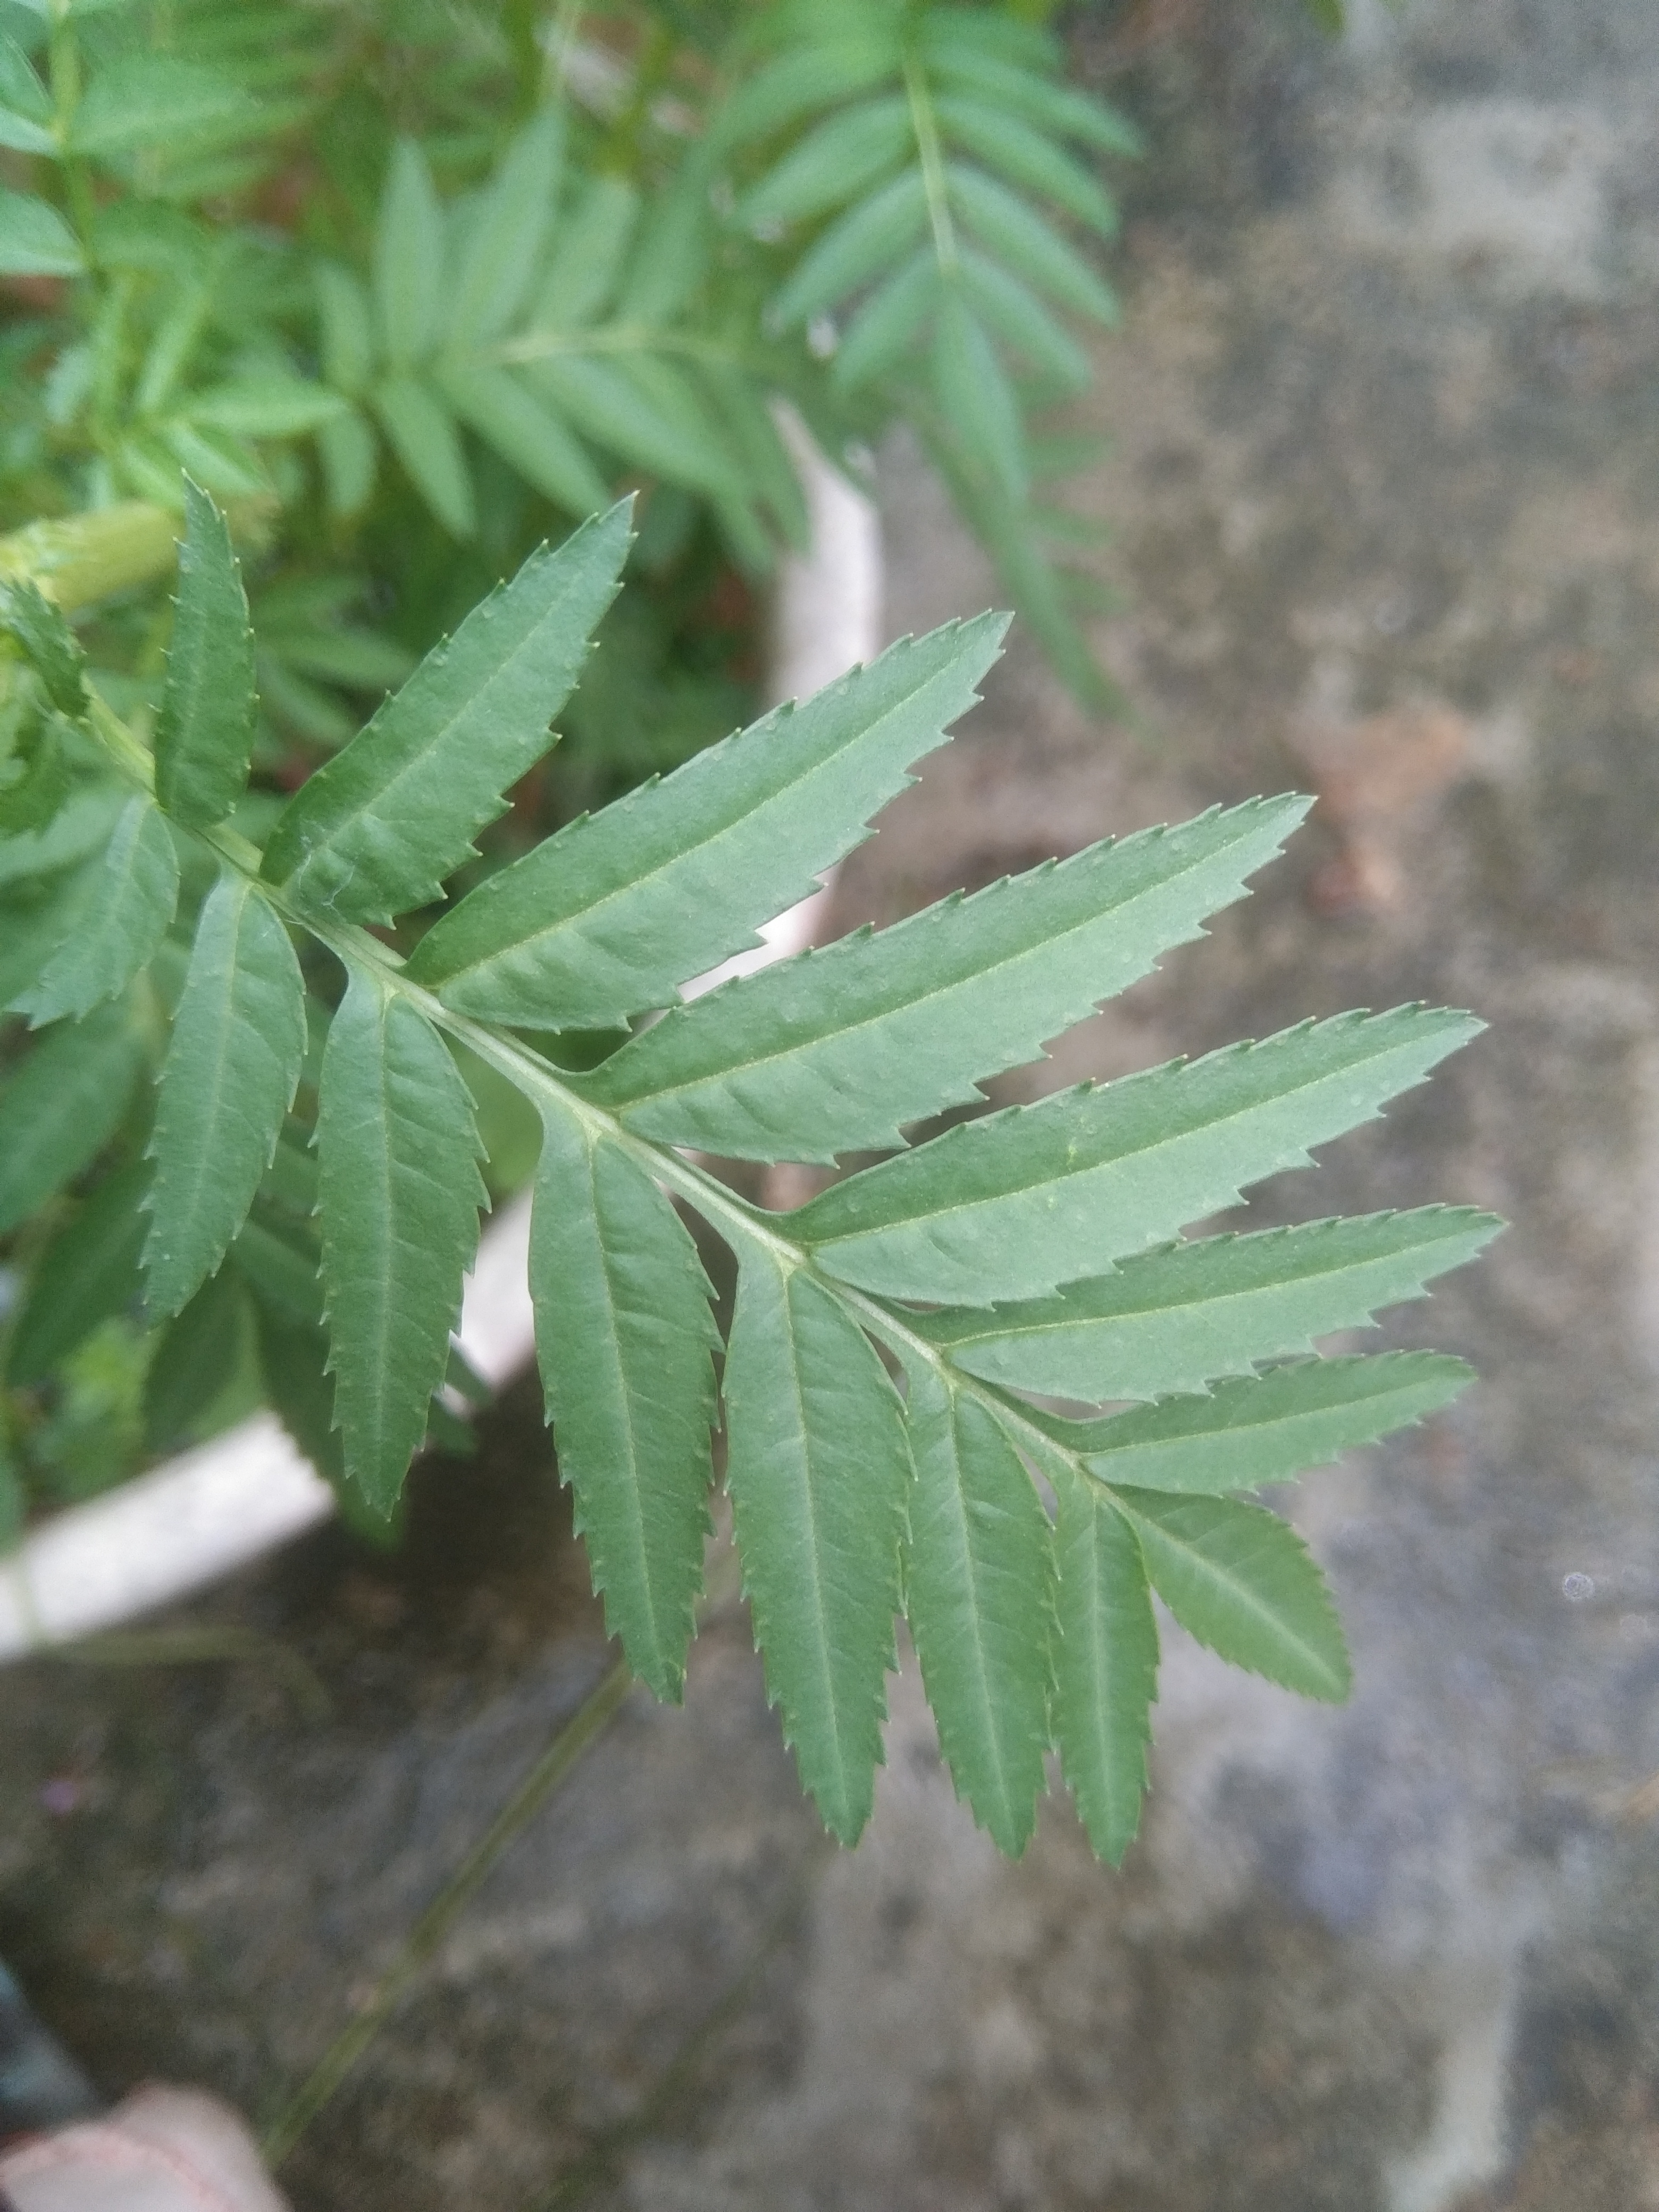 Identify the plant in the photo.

marigold
